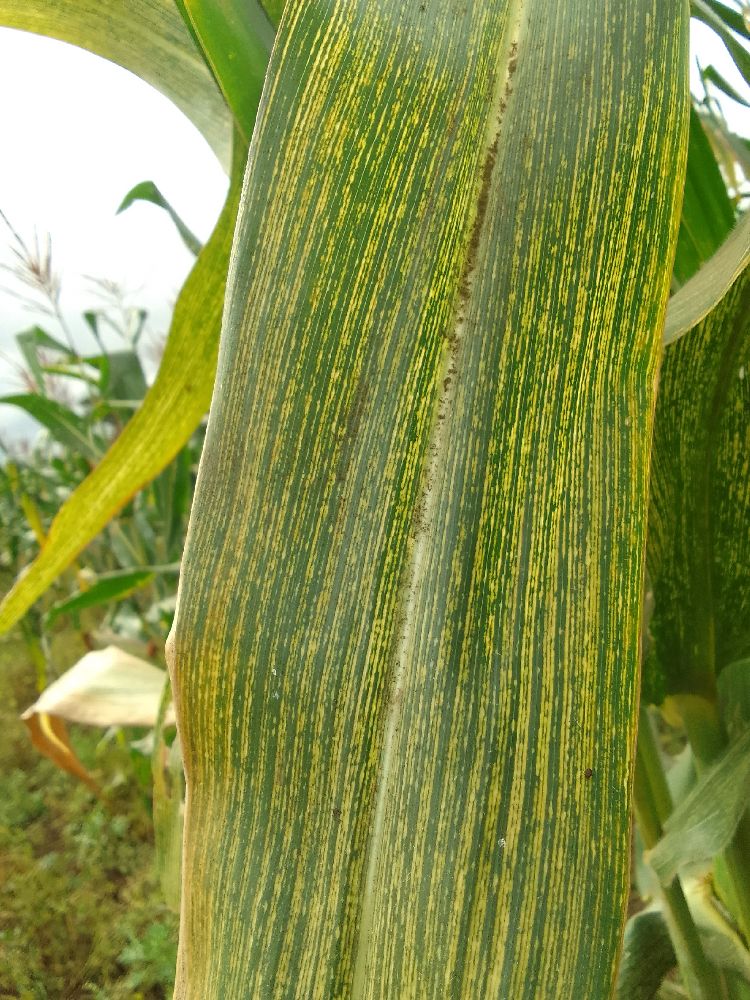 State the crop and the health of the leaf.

maize, maize streak virus
